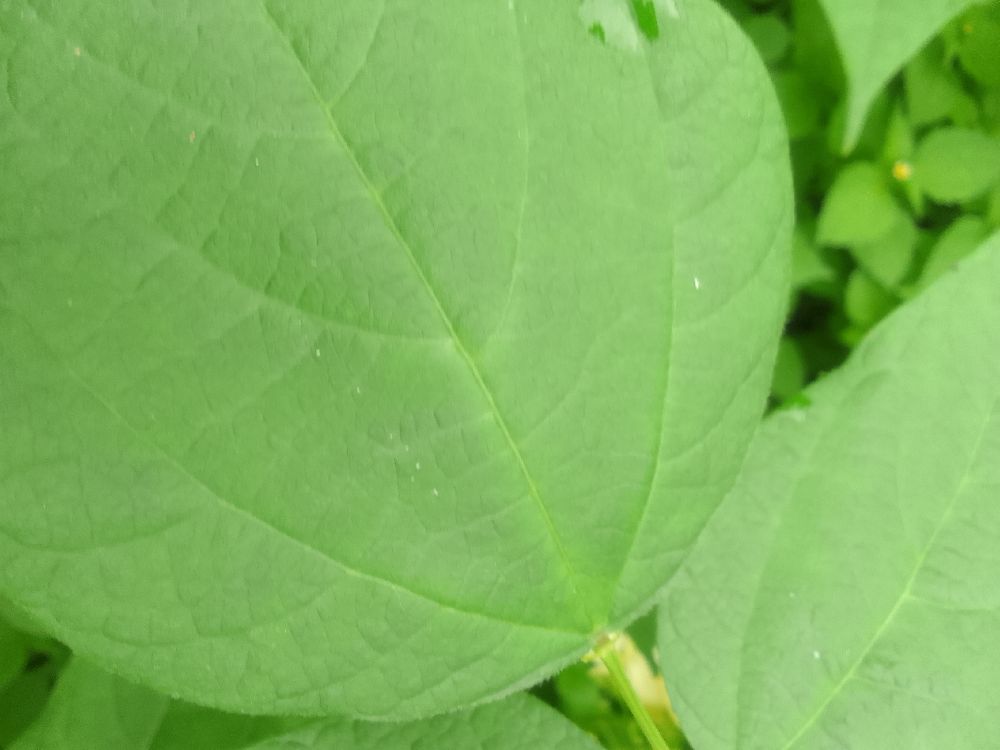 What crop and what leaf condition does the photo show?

common bean, healthy
